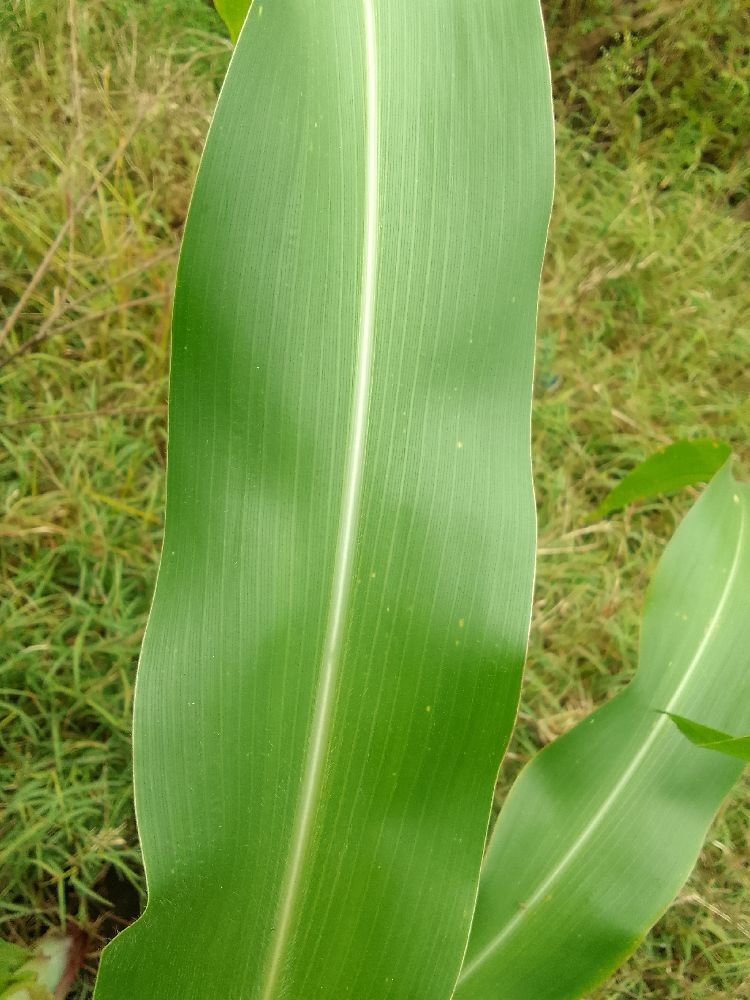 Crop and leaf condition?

maize, healthy
